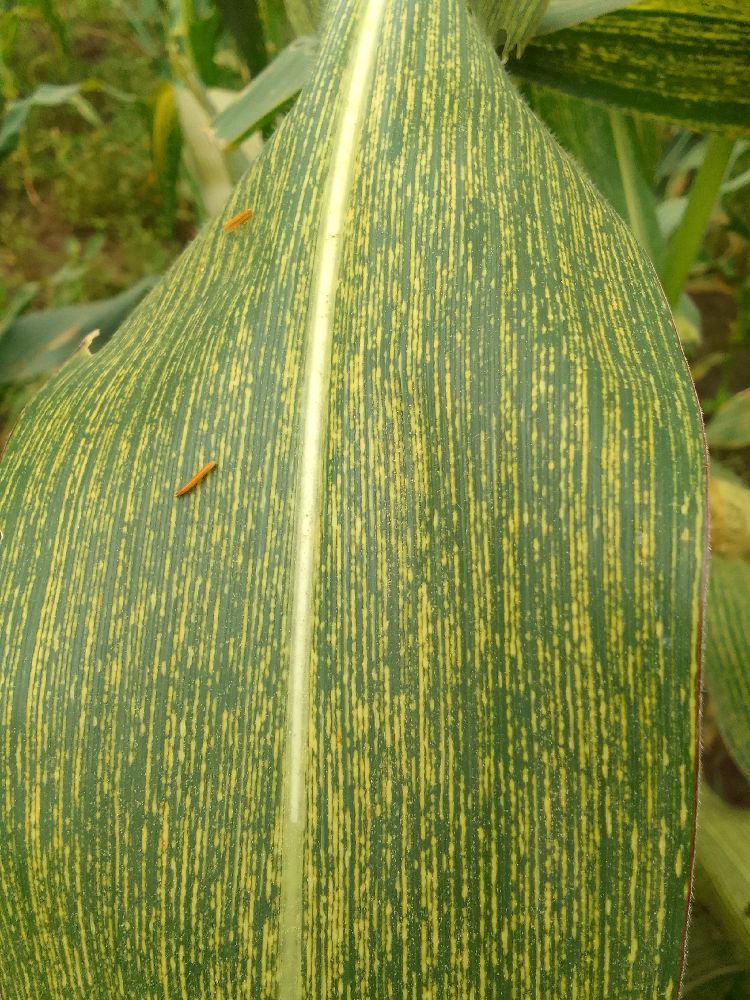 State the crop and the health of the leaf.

maize, maize streak virus
